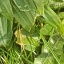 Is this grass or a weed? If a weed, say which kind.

structured weed
